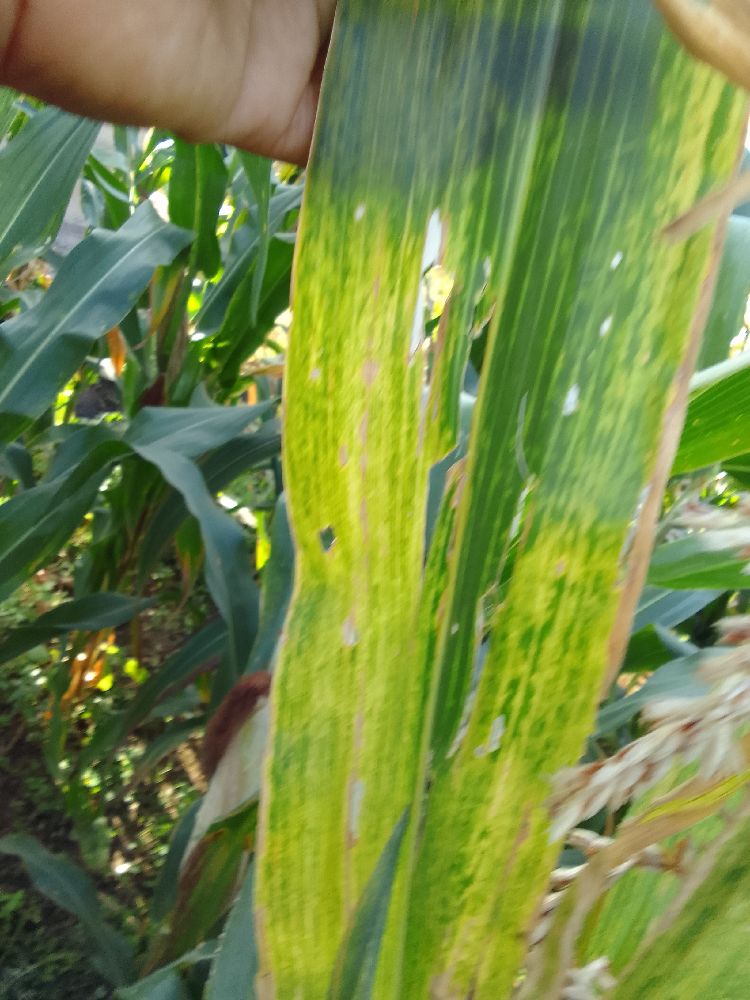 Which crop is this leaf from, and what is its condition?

maize, maize lethal necrosis
